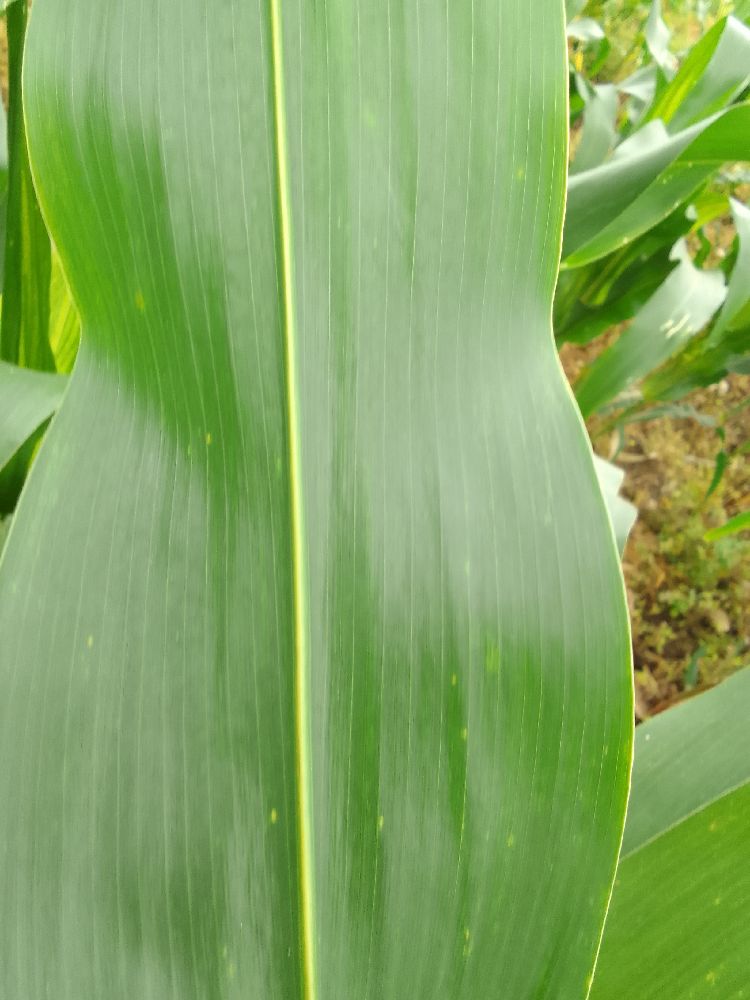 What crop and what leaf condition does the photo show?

maize, healthy
